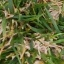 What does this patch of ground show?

grass
